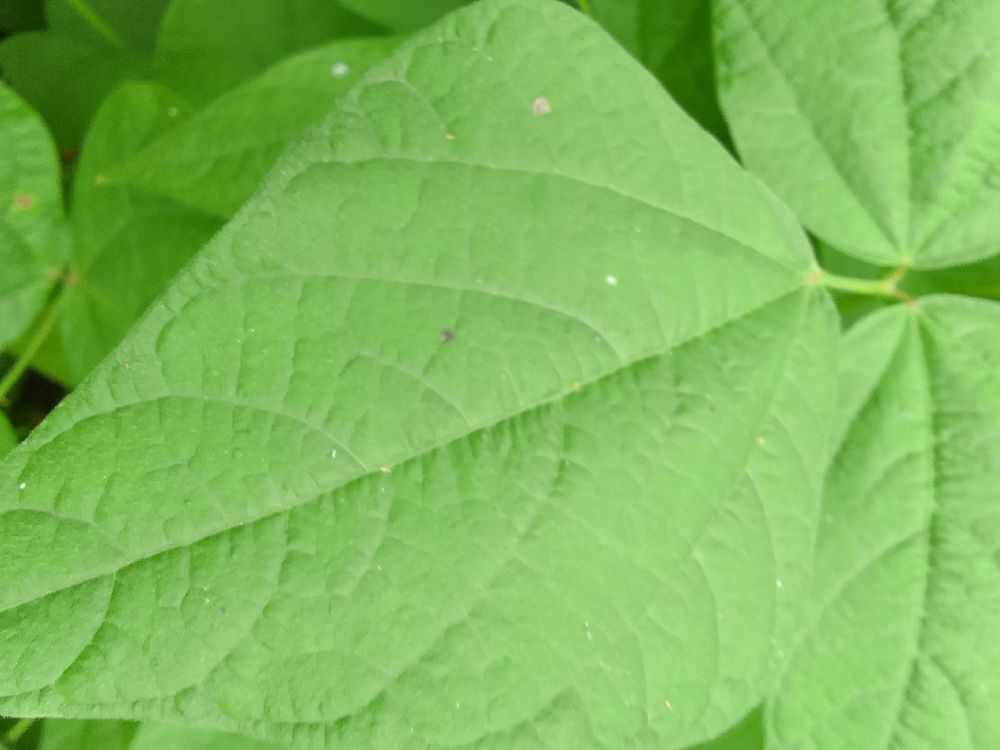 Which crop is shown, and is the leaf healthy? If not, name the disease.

common bean, healthy
